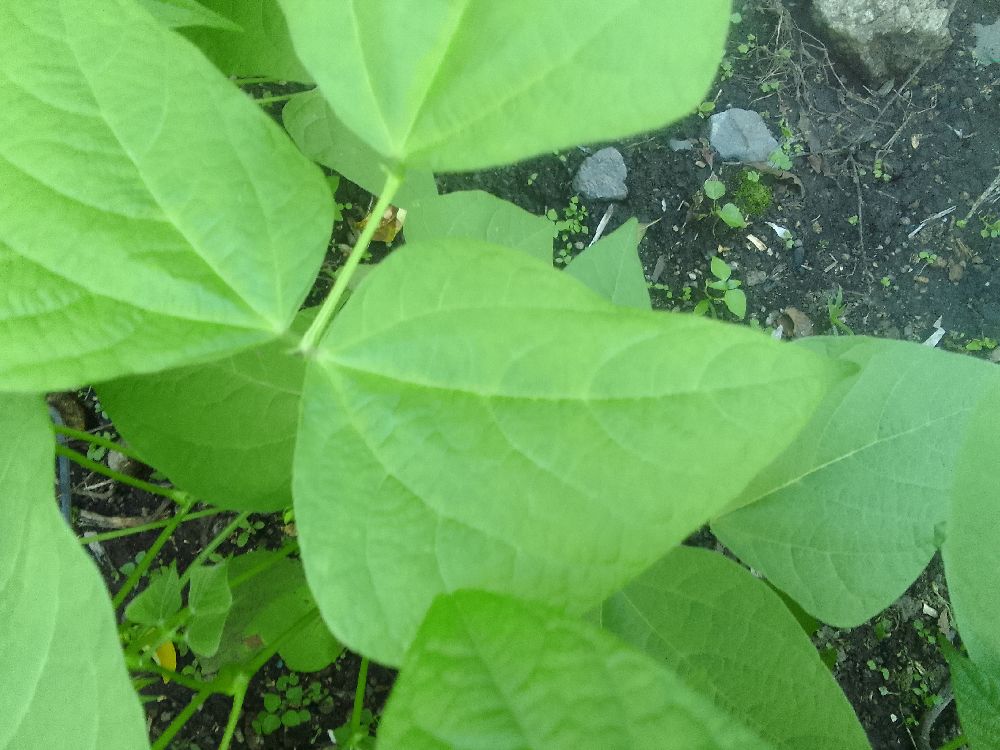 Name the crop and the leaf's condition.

common bean, healthy
